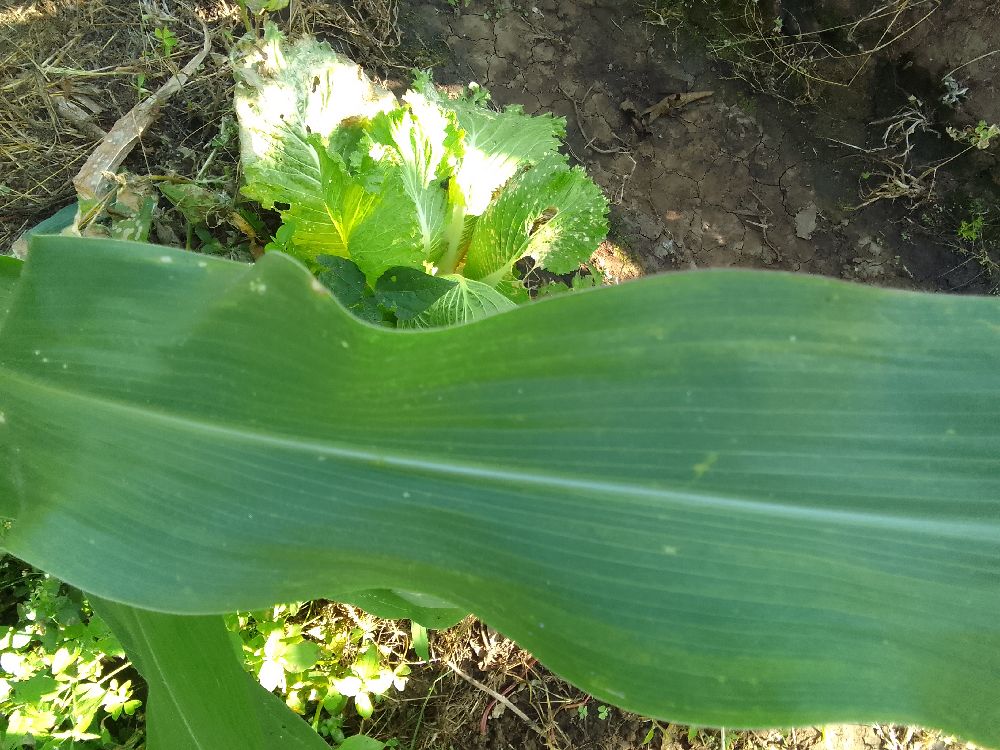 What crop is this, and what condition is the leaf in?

maize, healthy
